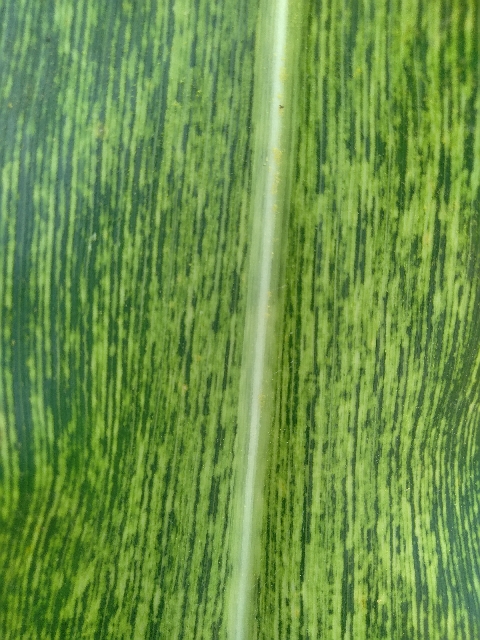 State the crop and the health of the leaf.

maize, maize streak virus
